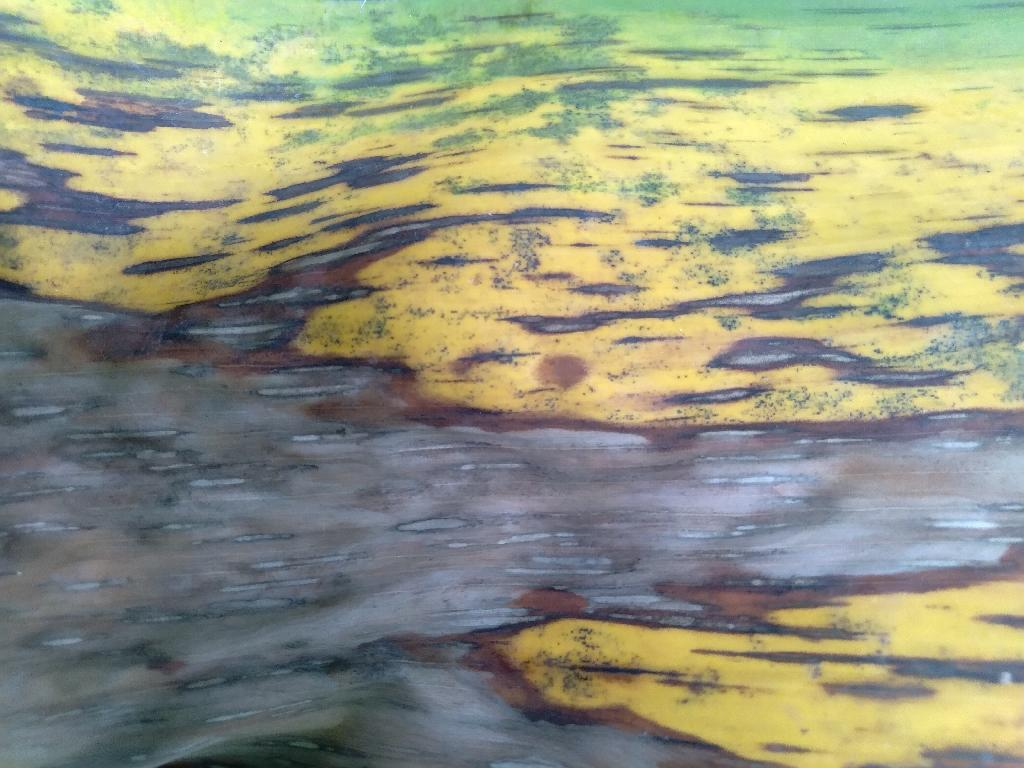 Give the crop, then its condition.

banana, black sigatoka
